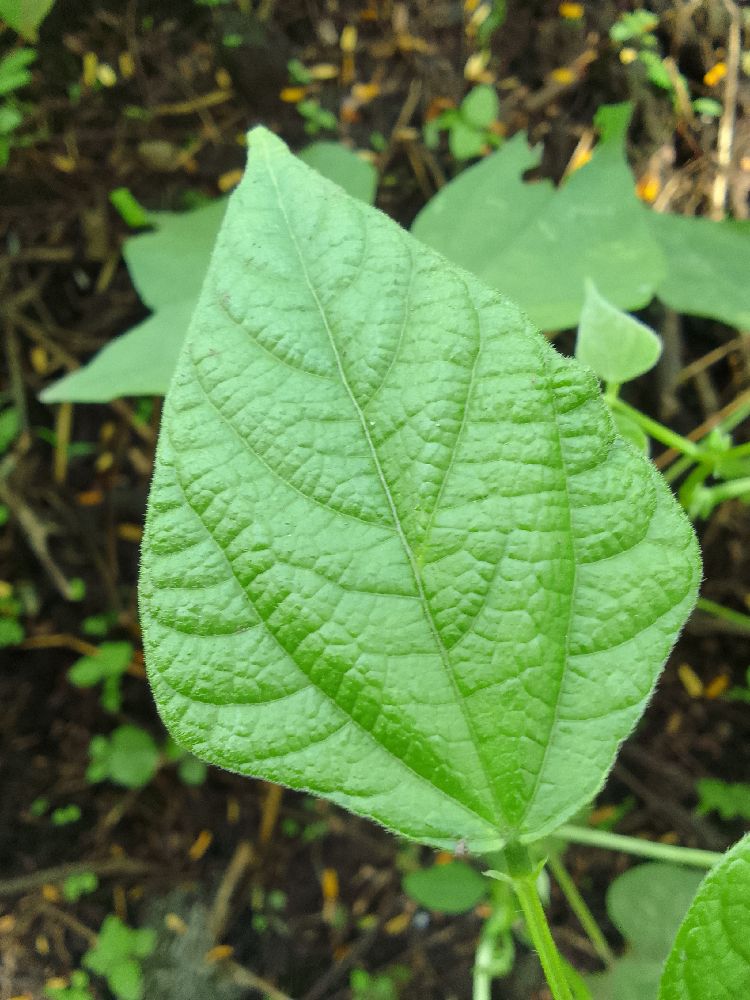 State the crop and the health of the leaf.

common bean, healthy
